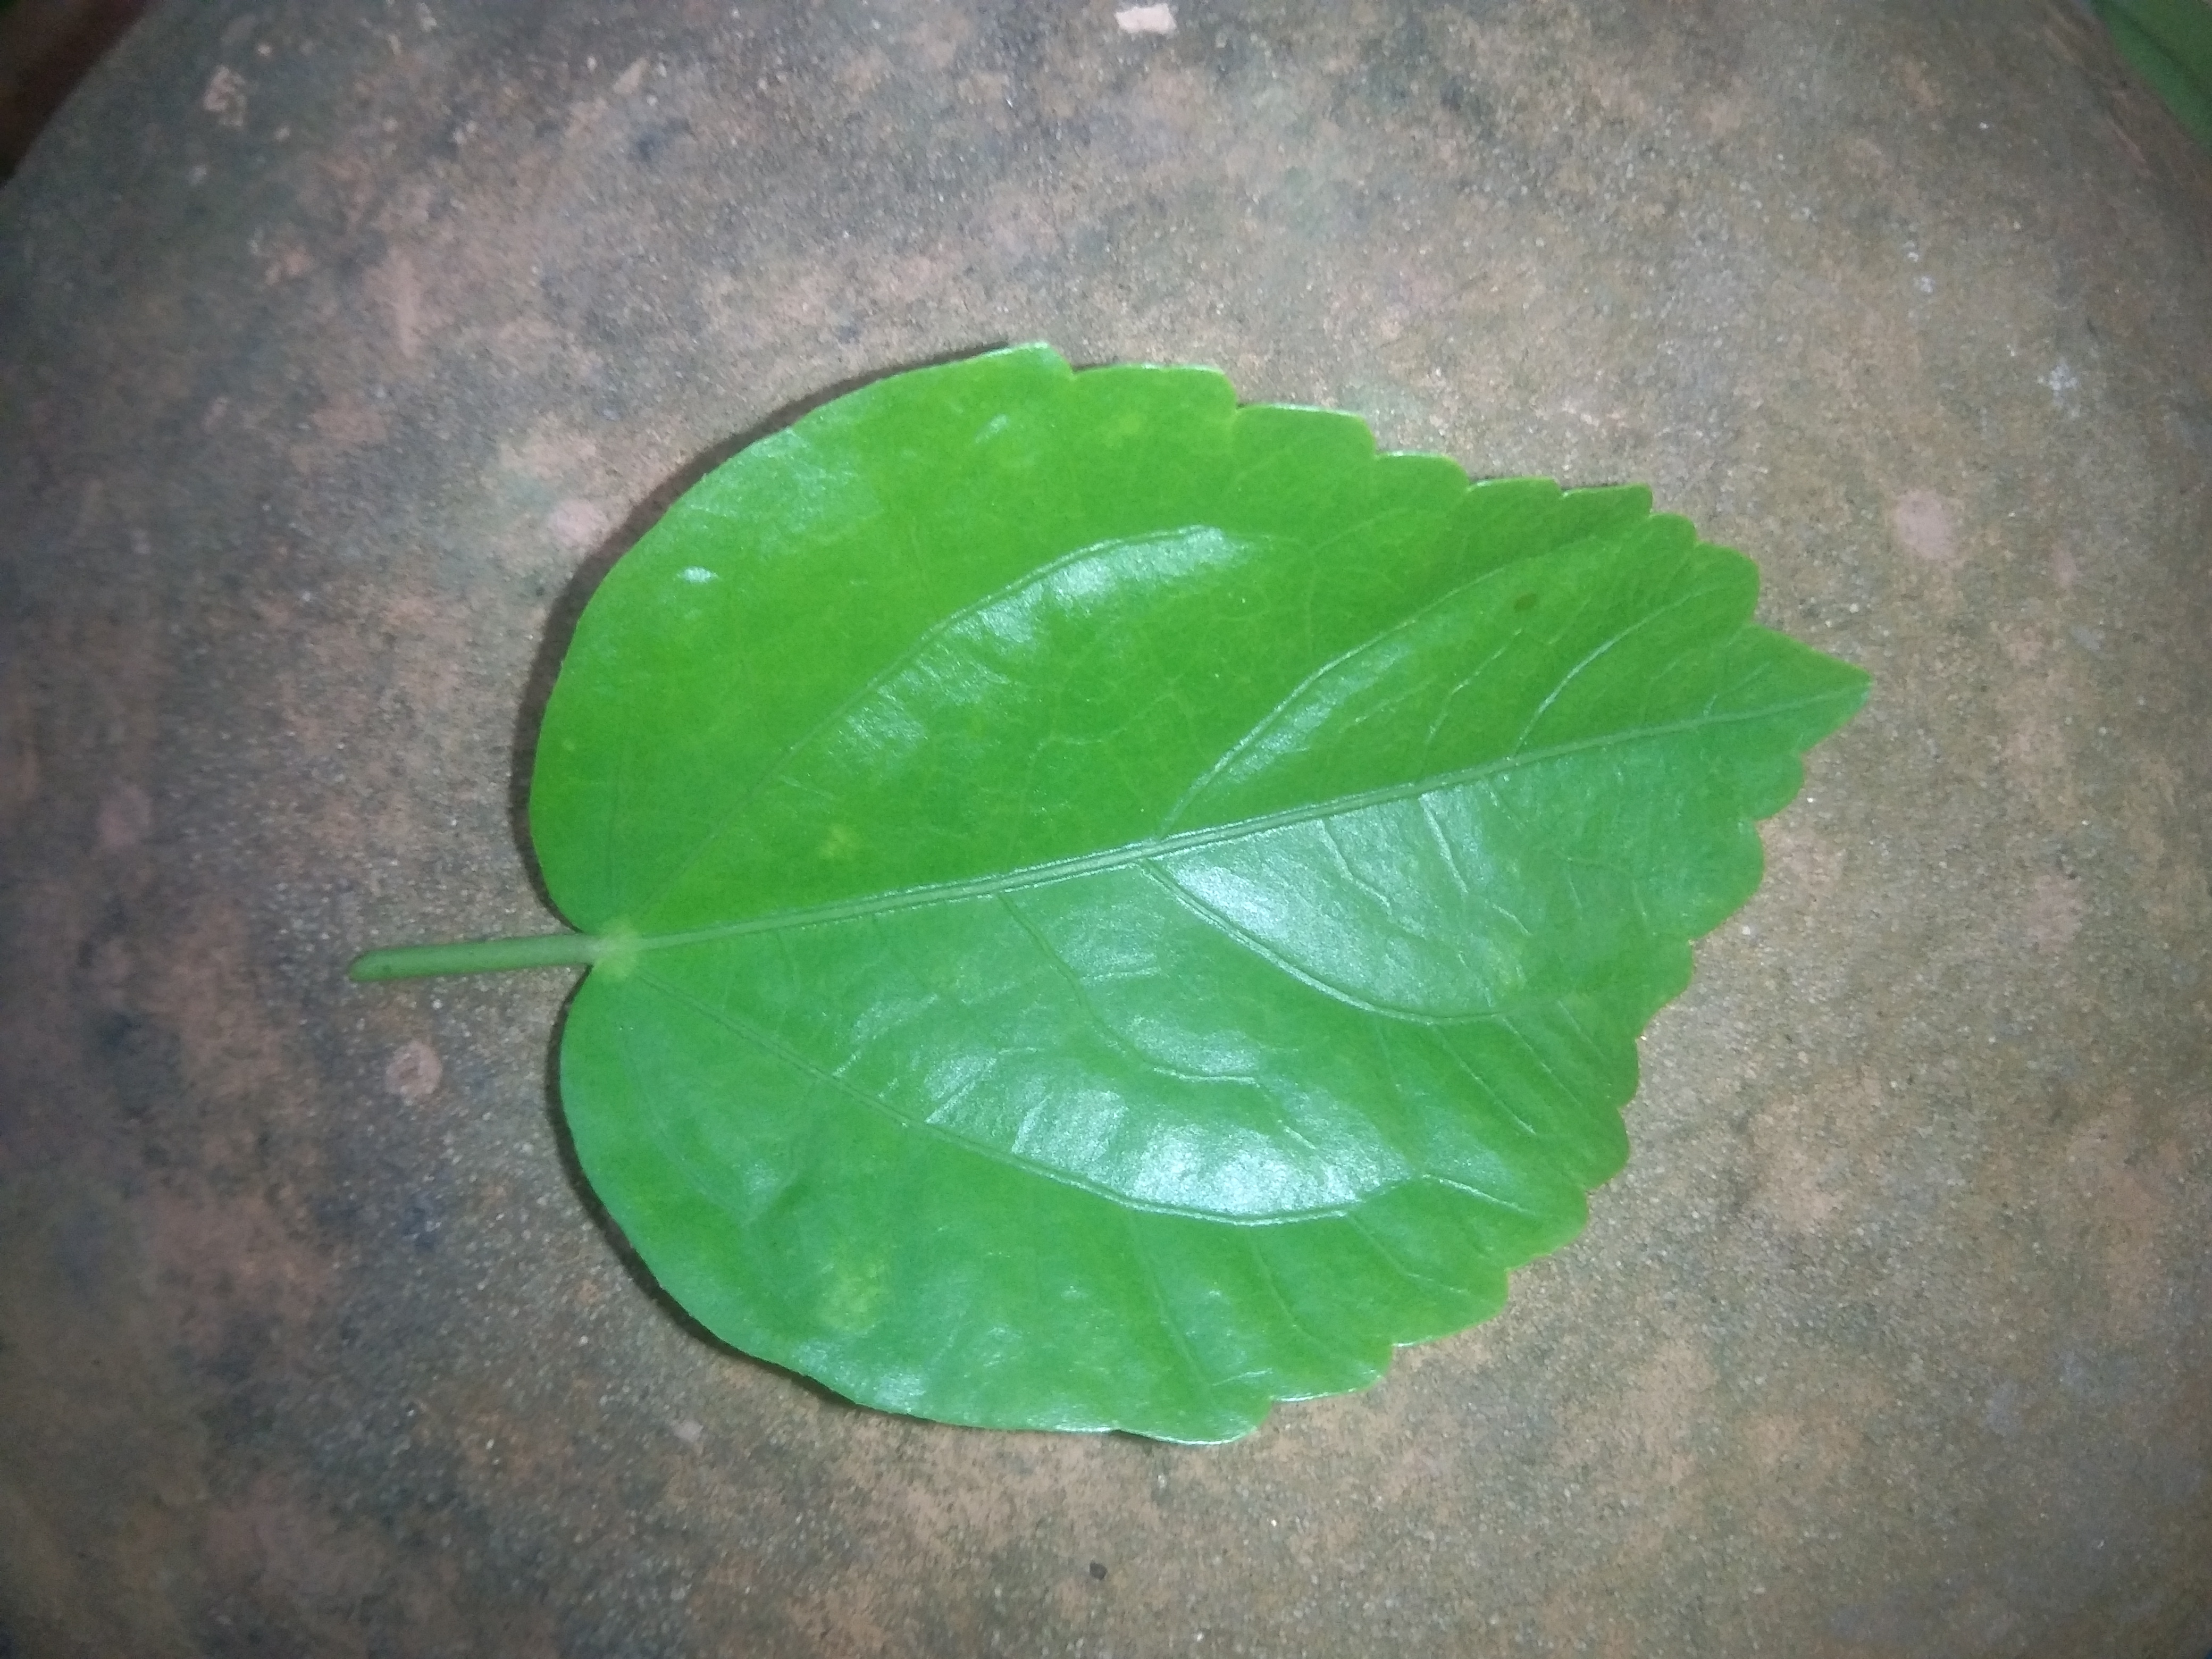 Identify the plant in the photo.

hibiscus
